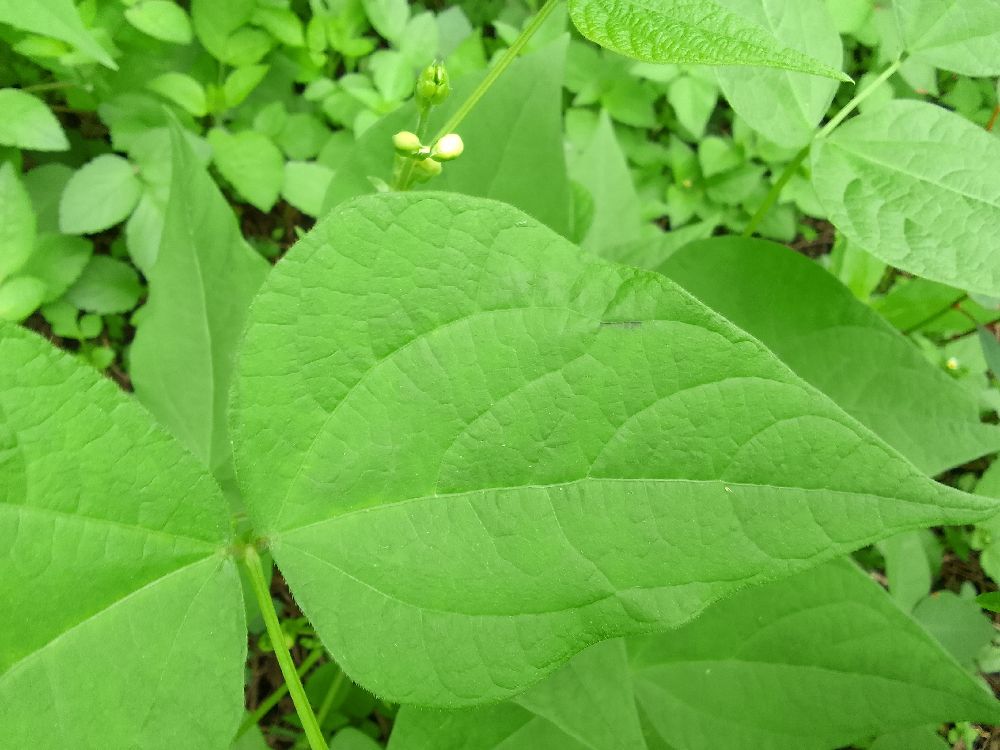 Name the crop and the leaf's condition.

common bean, healthy
